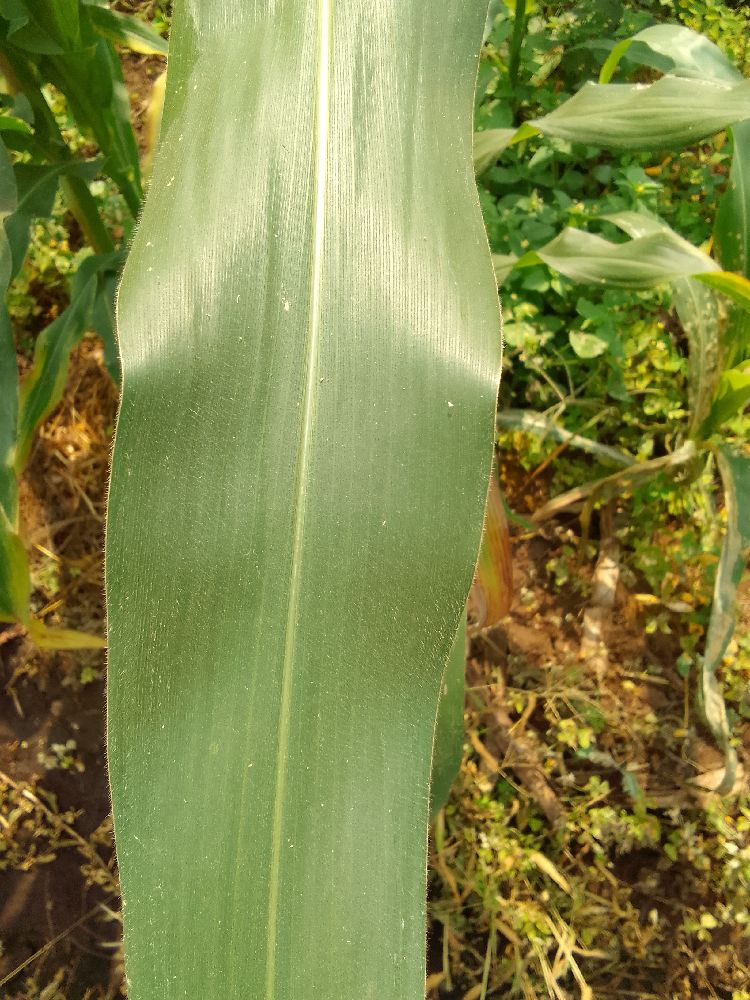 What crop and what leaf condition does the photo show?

maize, healthy
